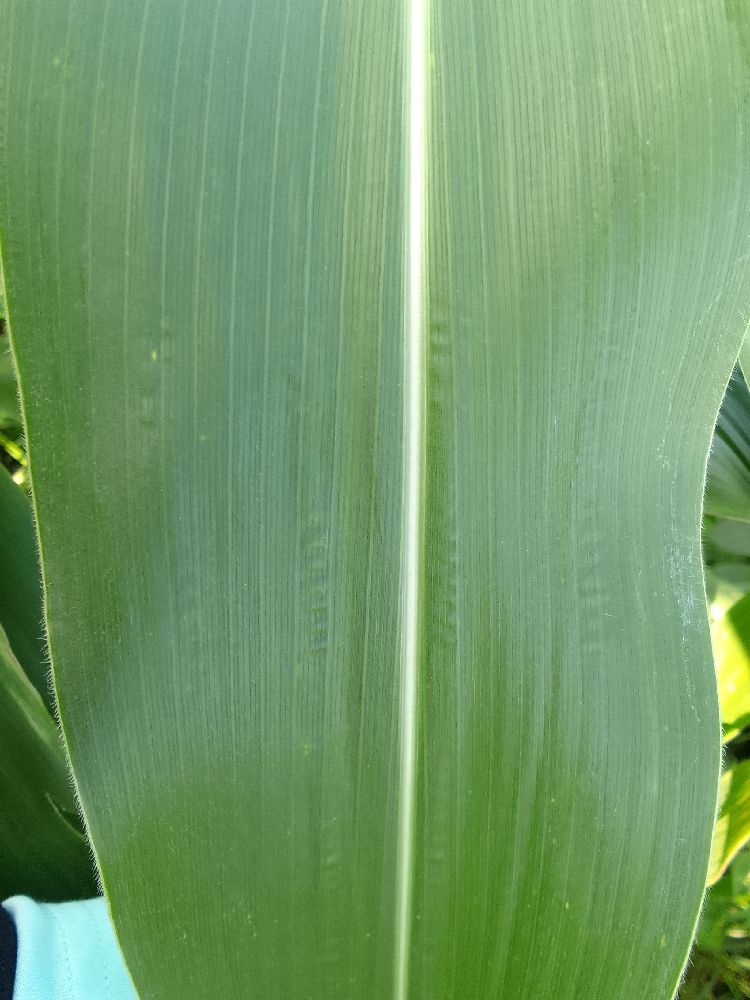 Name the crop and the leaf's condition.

maize, healthy
